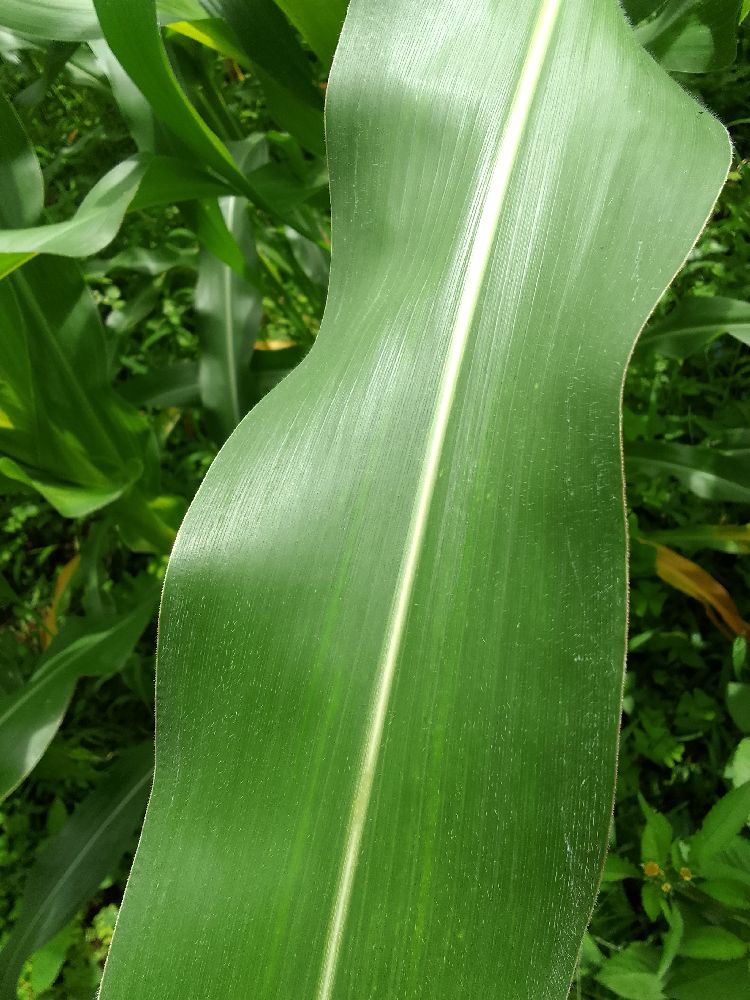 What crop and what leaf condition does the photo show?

maize, healthy
